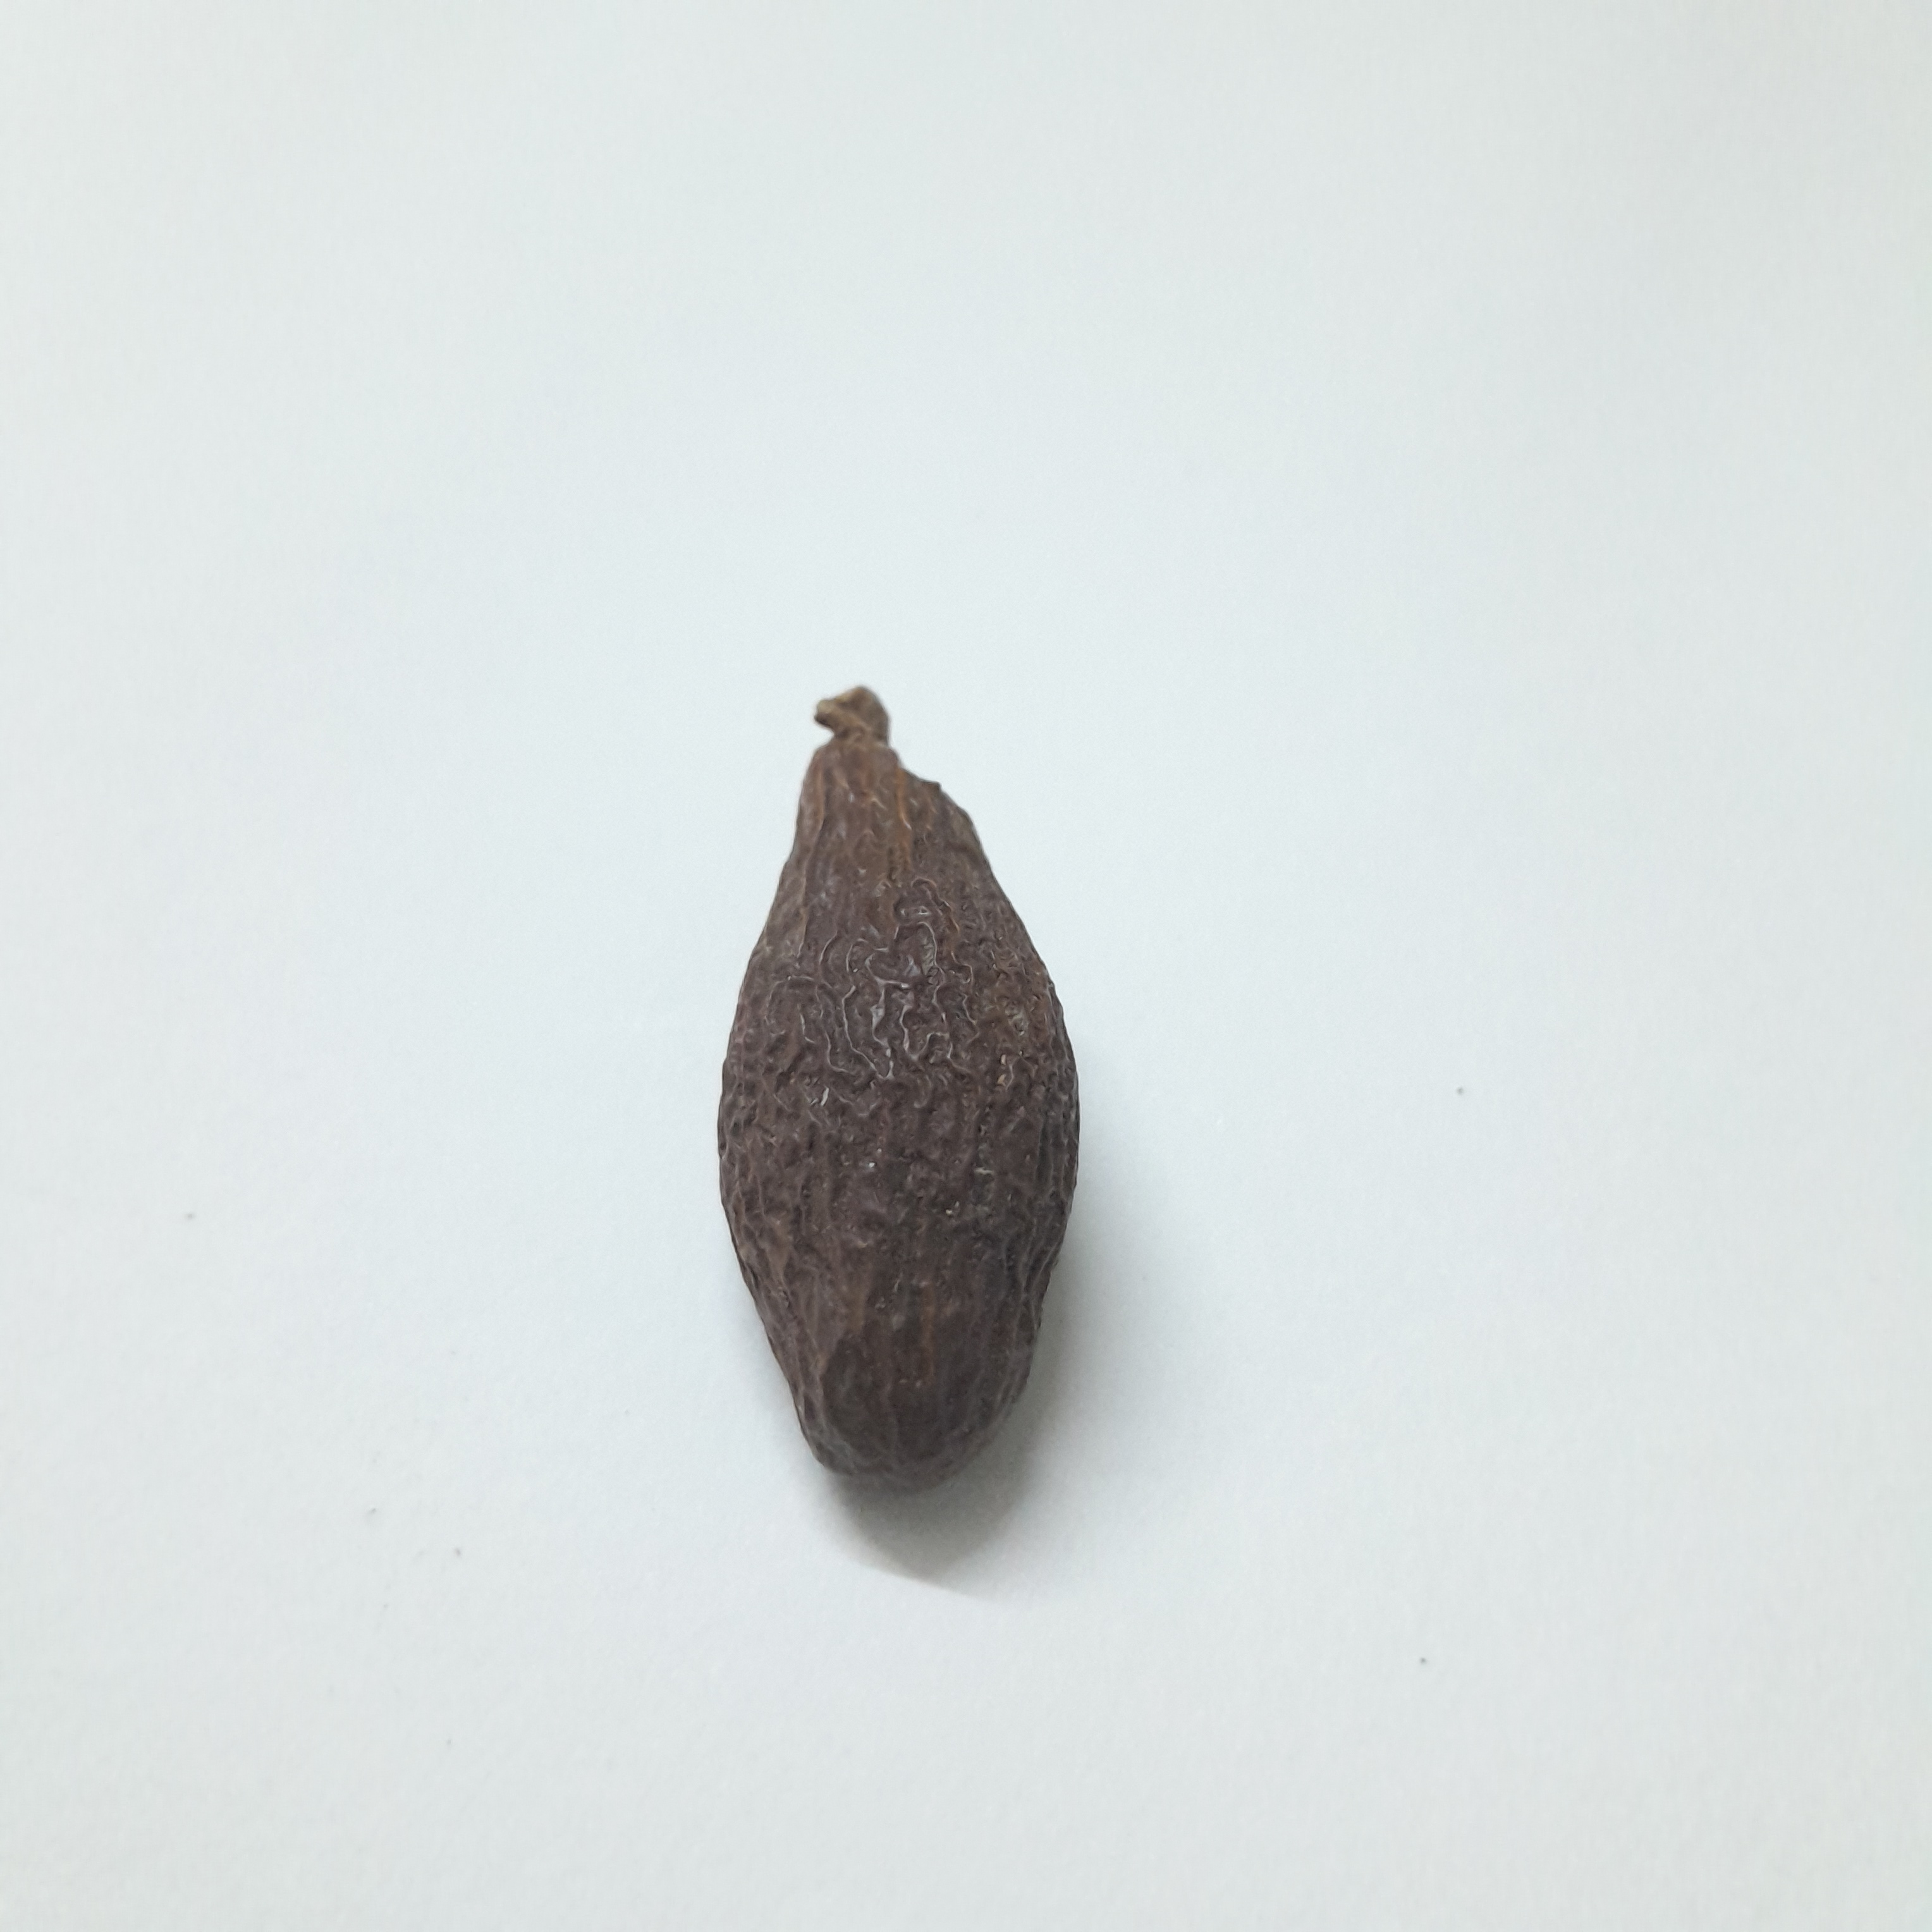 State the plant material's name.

niranjanphal
